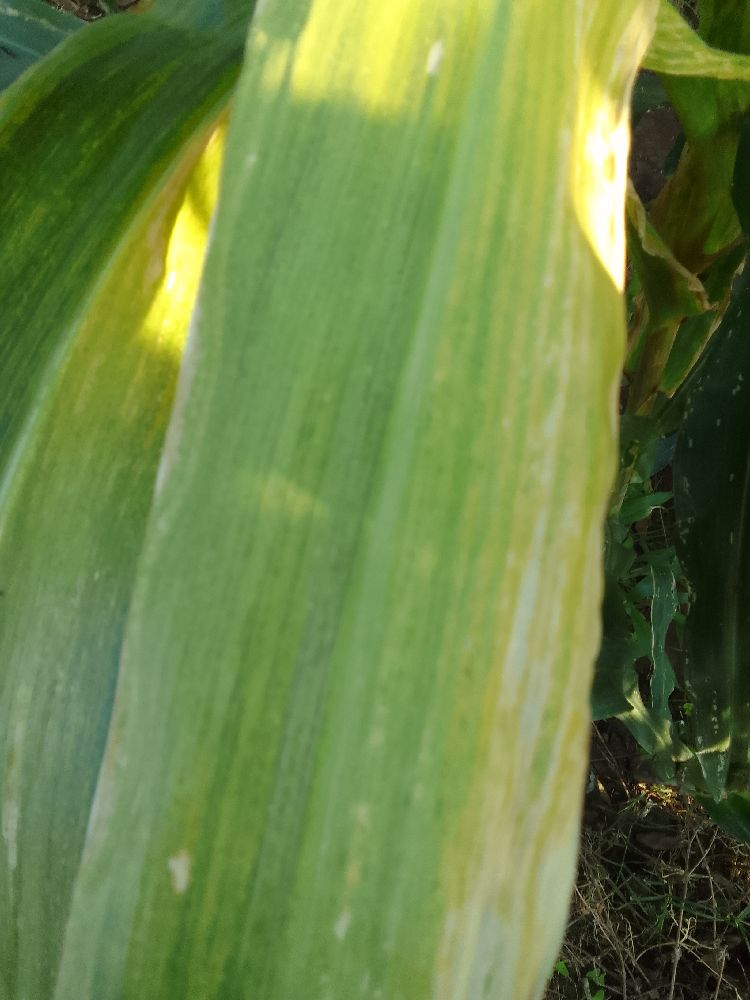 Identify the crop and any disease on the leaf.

maize, maize lethal necrosis
